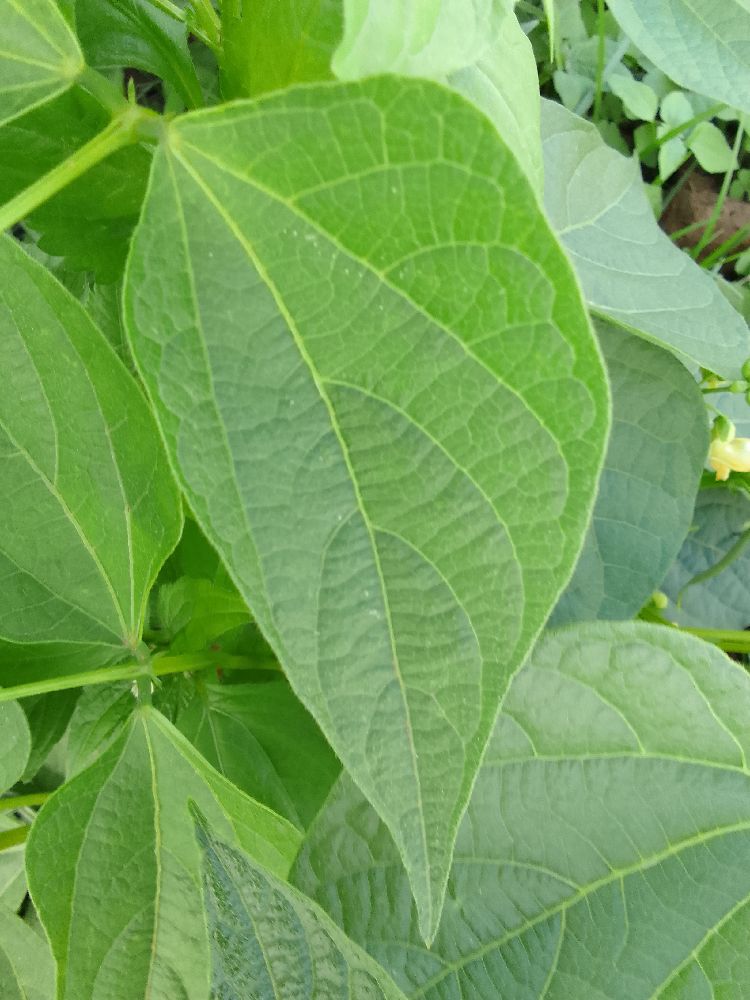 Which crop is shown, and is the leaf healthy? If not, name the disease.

common bean, healthy
